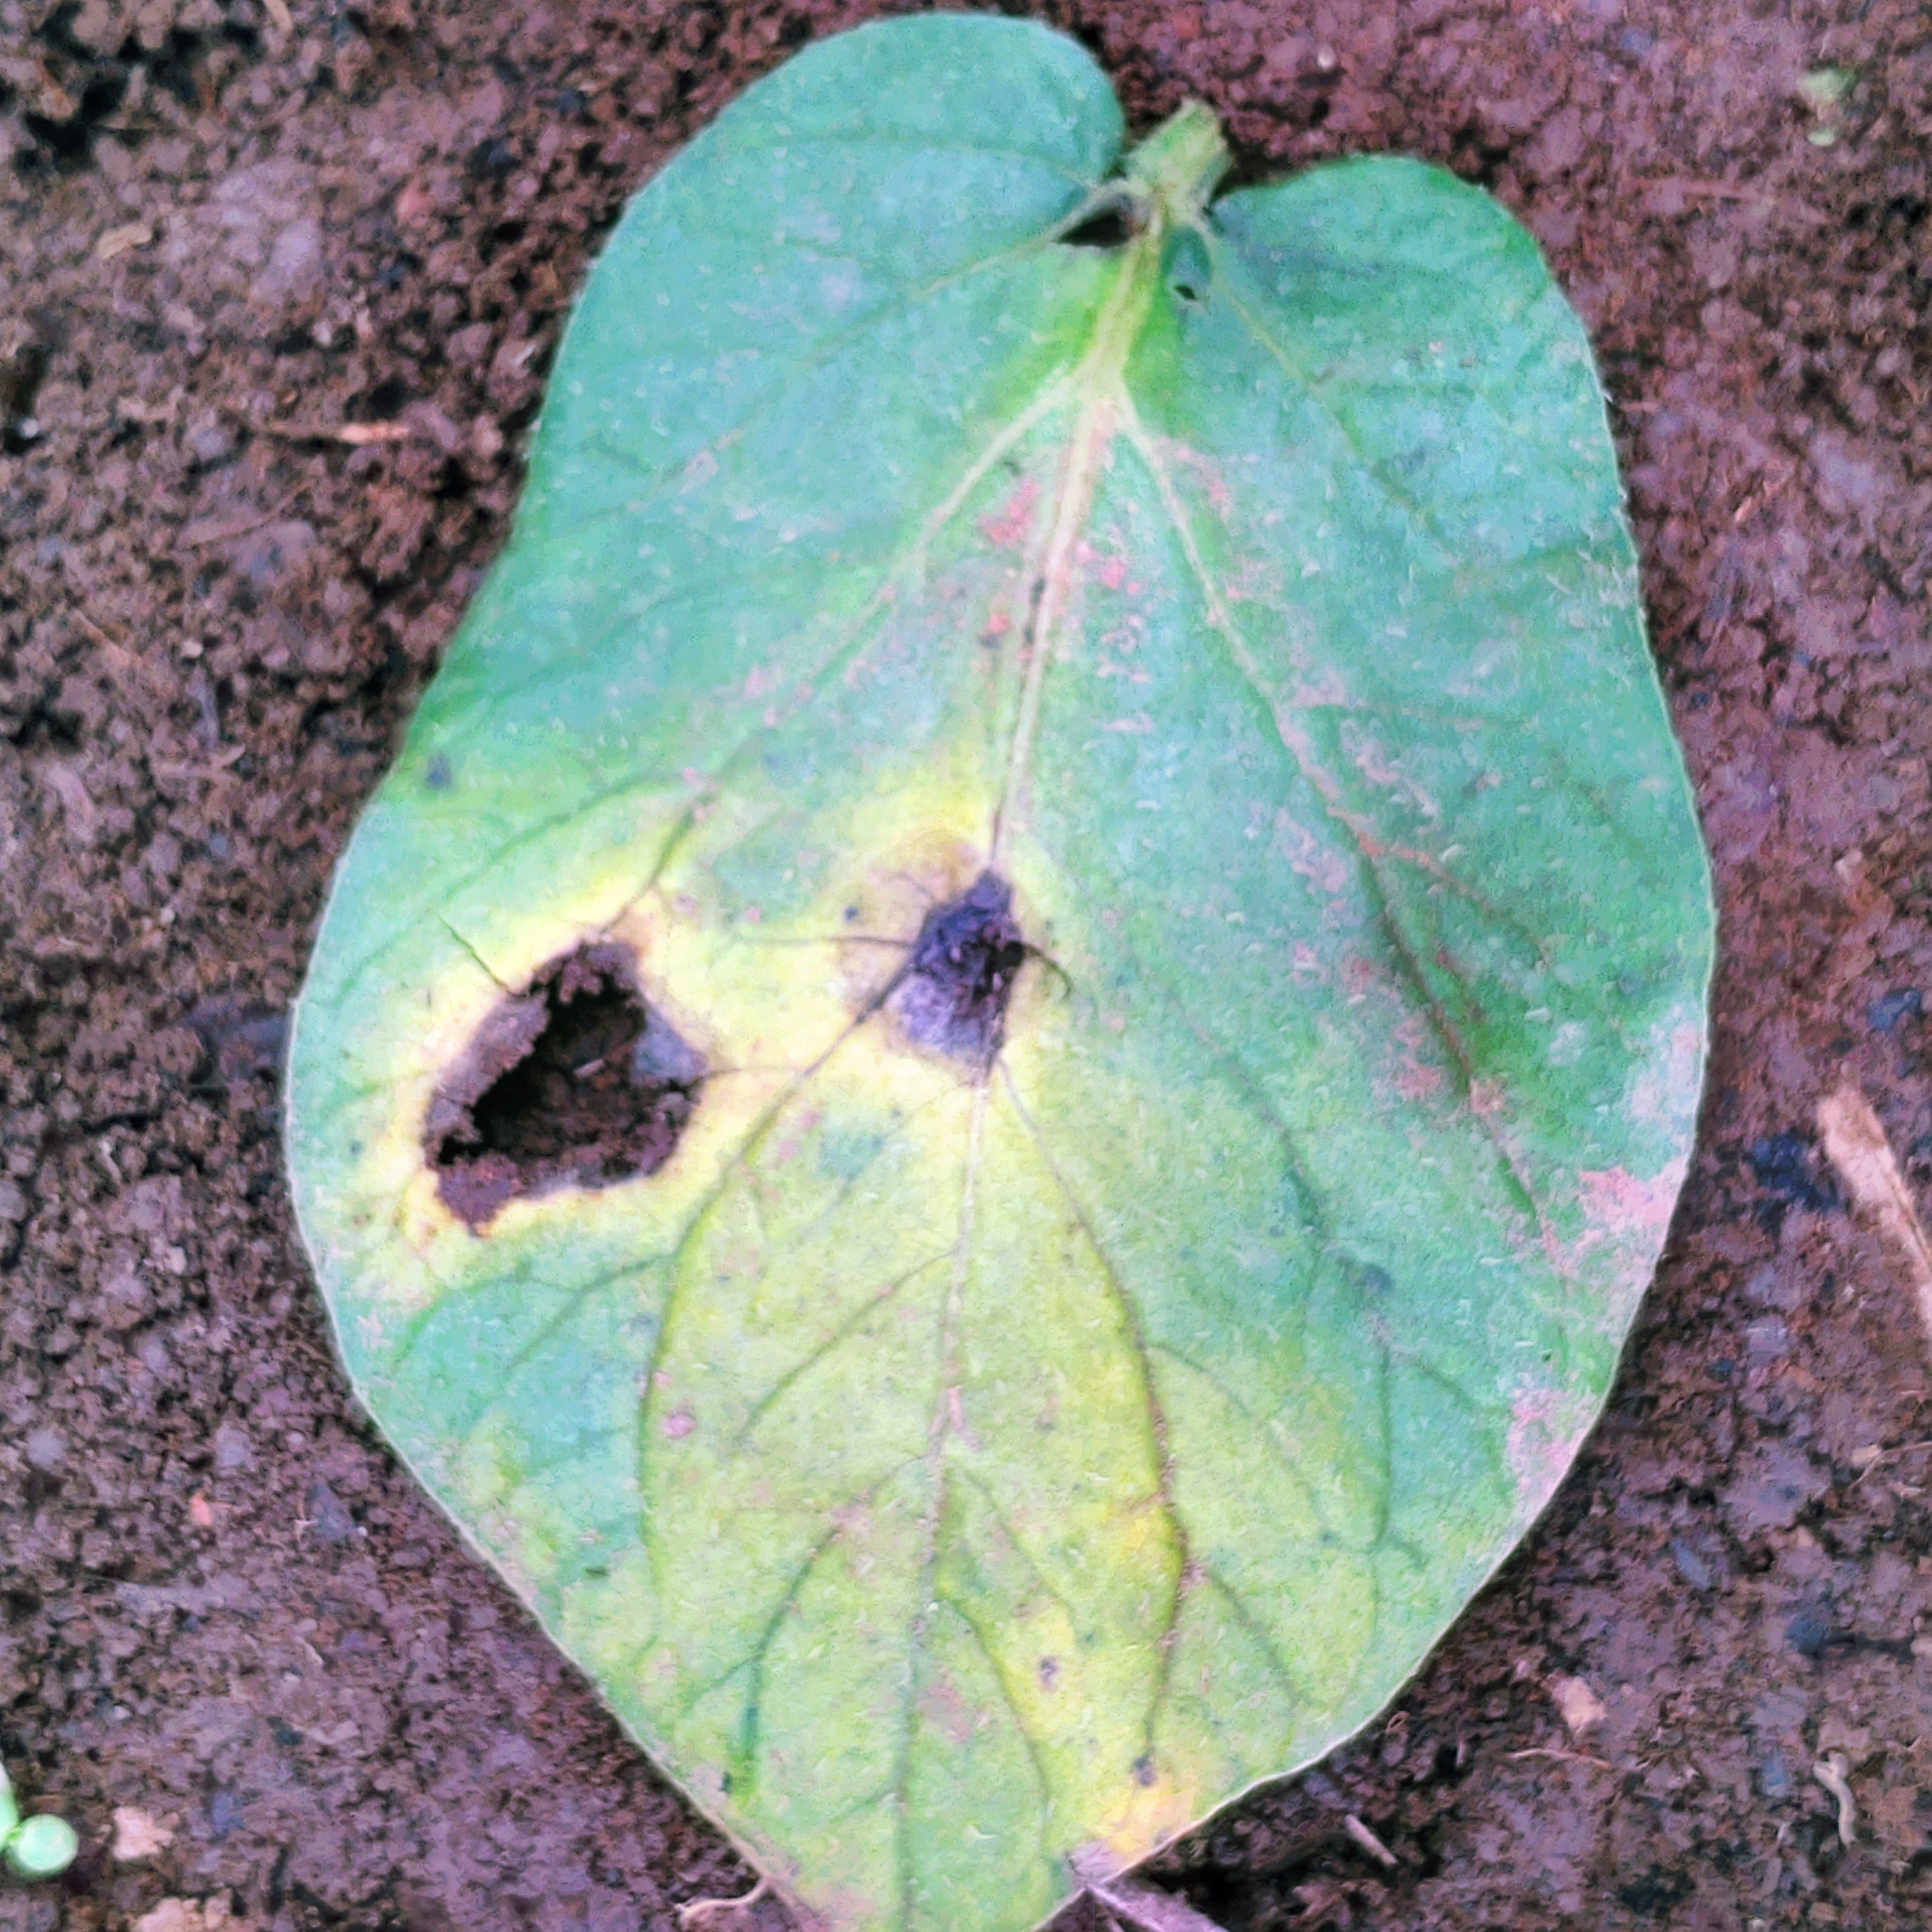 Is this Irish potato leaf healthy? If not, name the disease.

late blight
